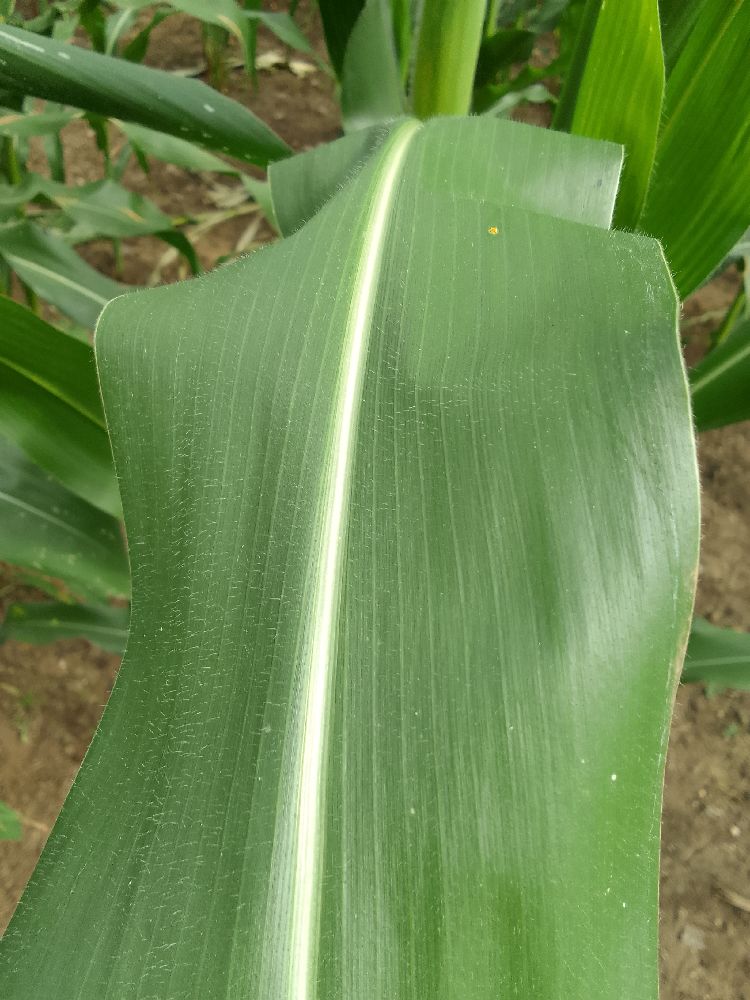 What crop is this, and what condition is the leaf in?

maize, healthy
